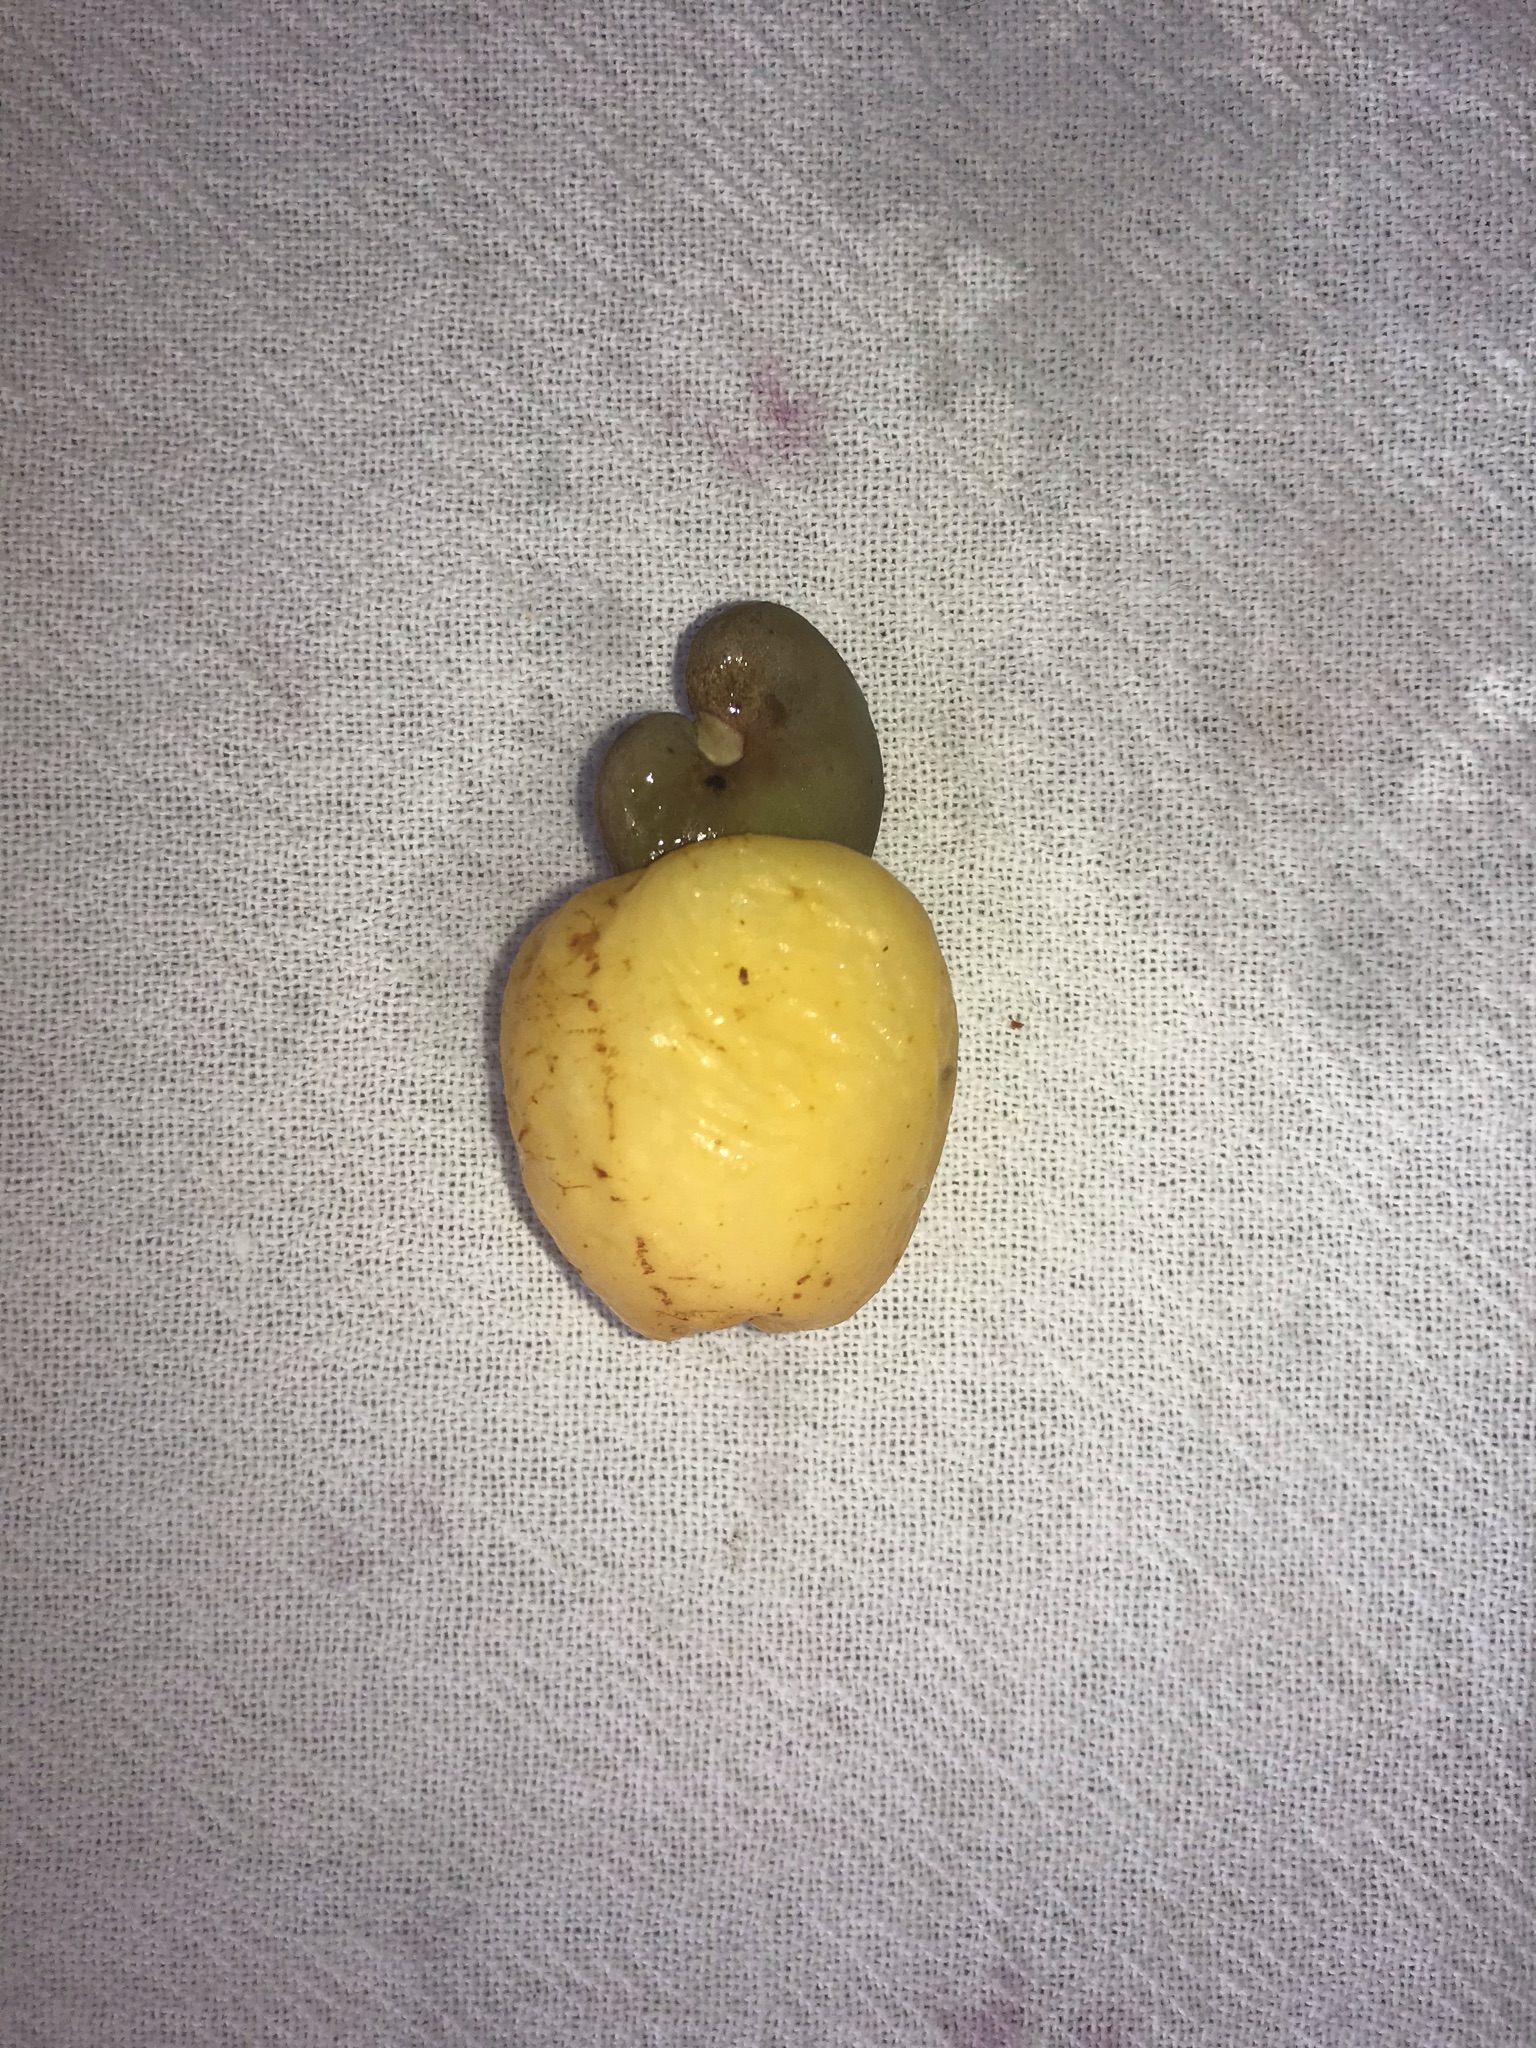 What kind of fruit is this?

caju amarelo
